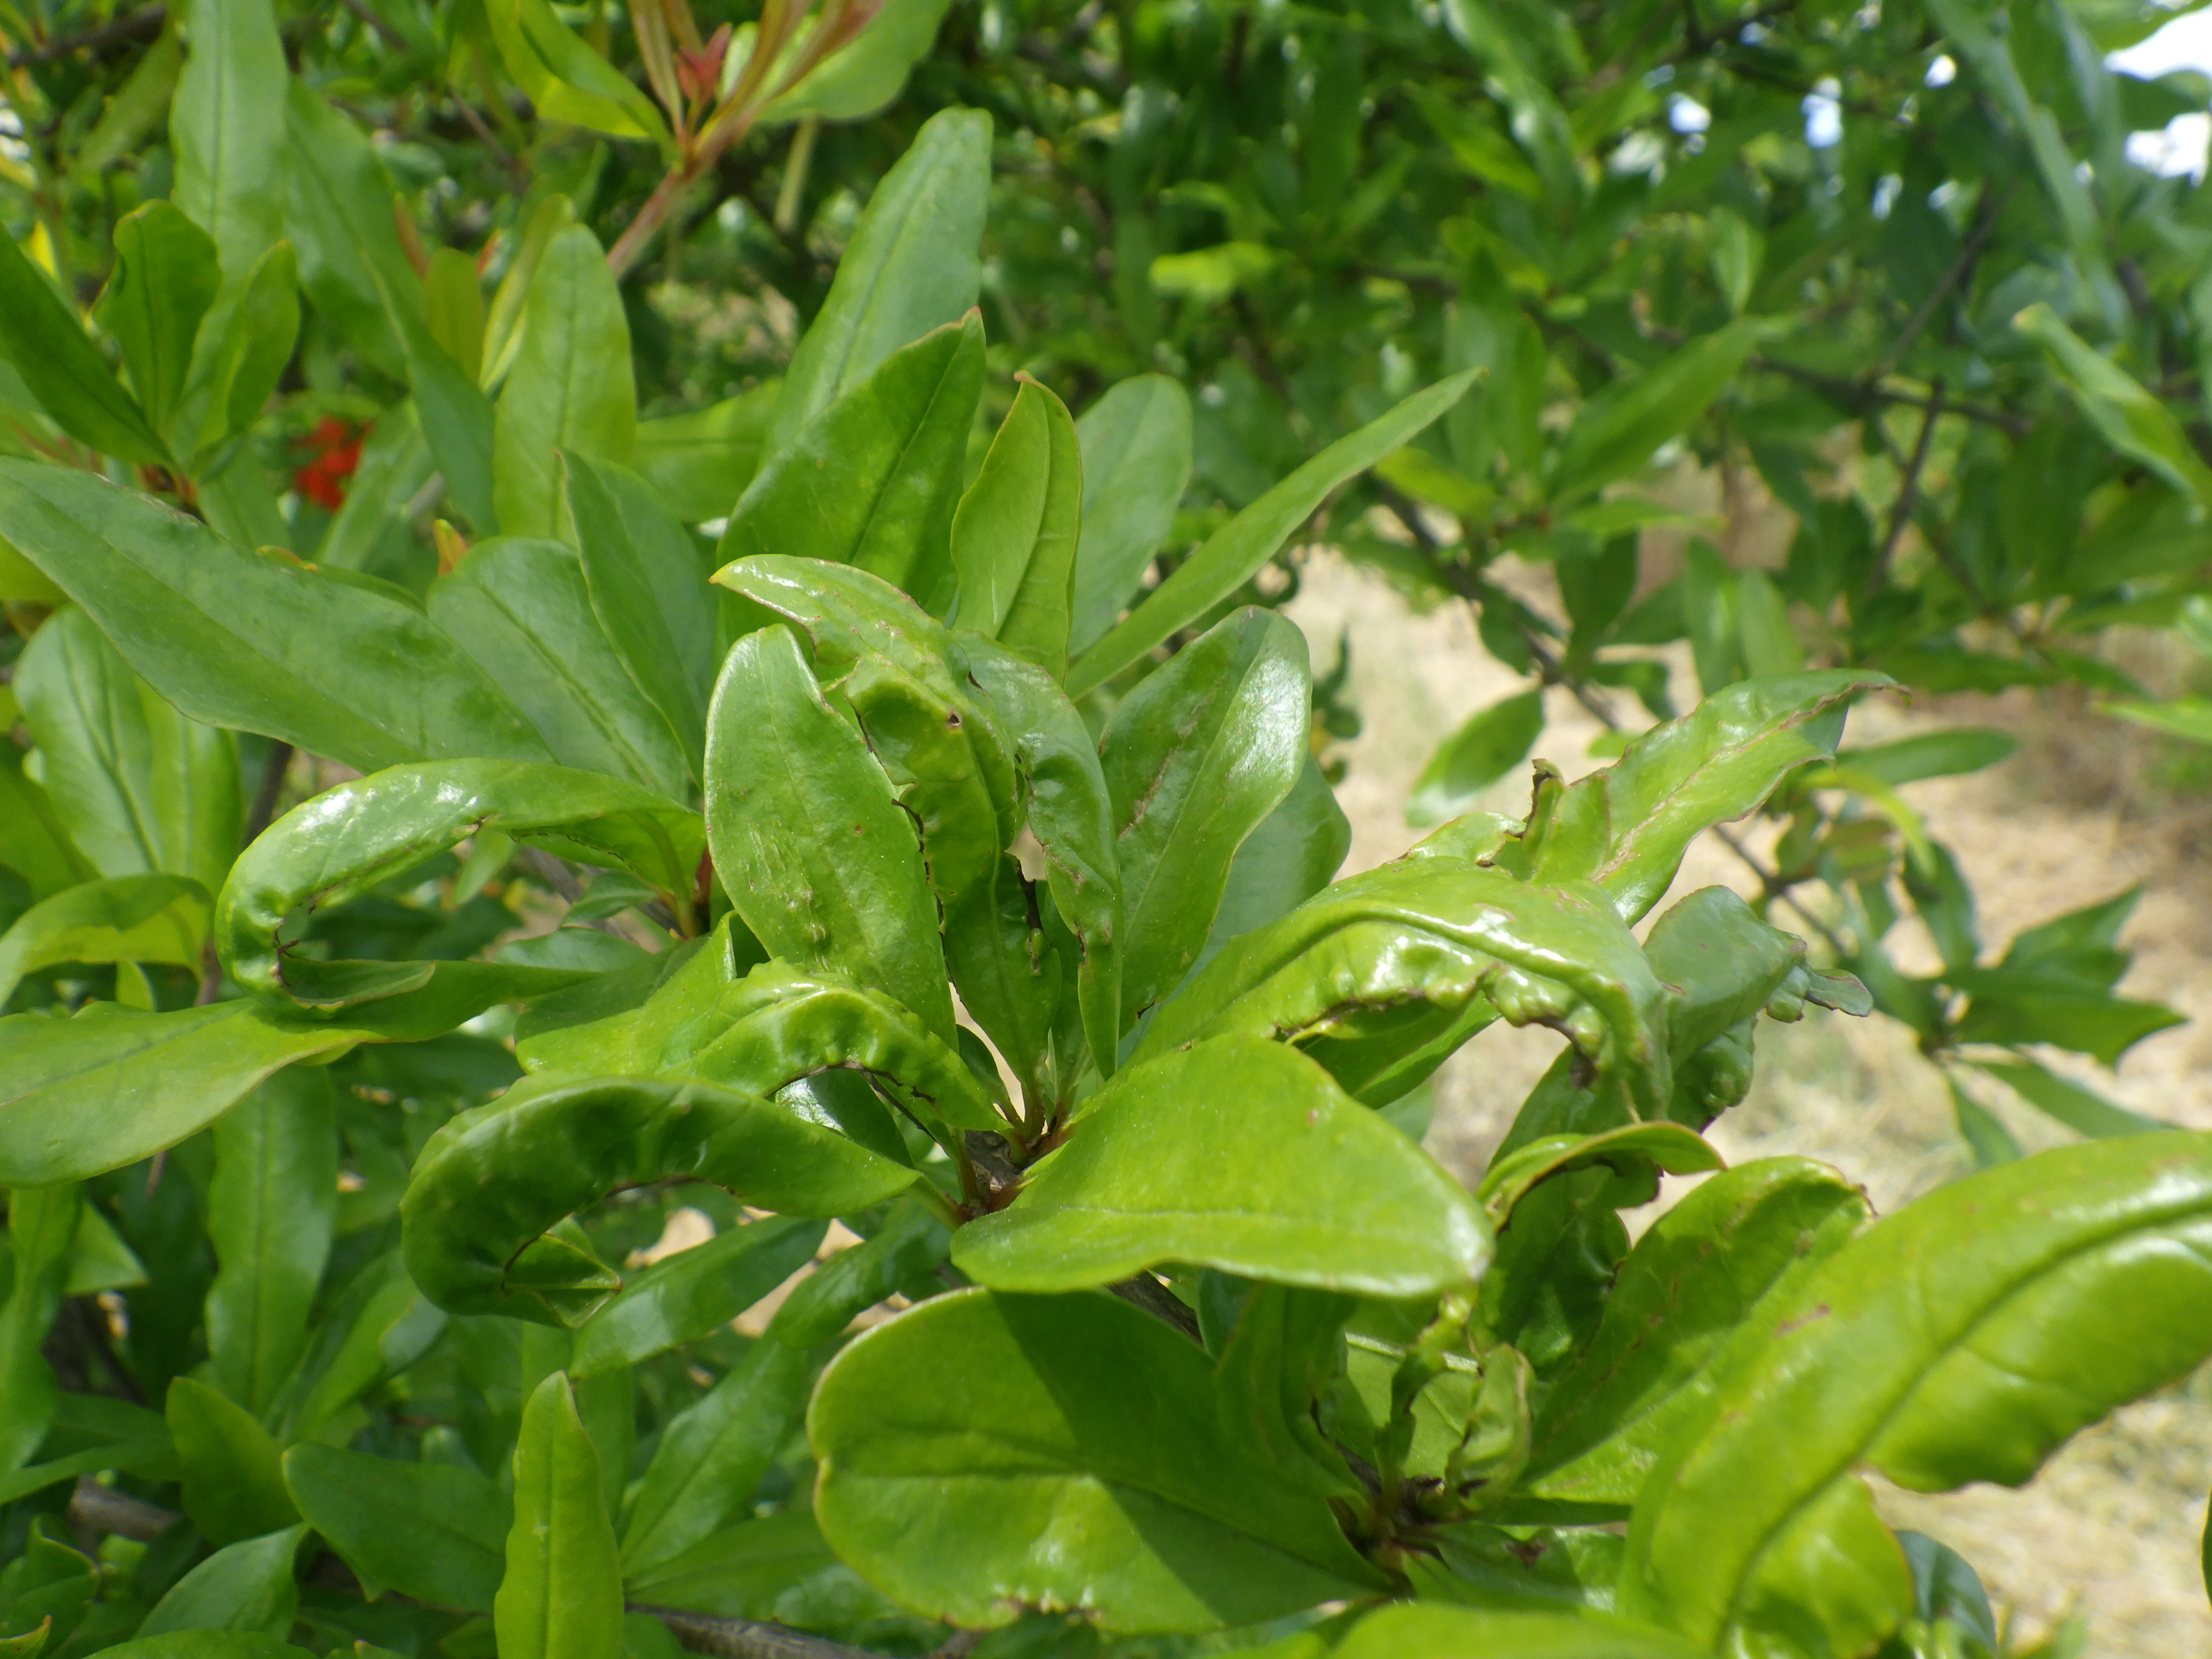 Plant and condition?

pomegranate, aphids, coniella granati
